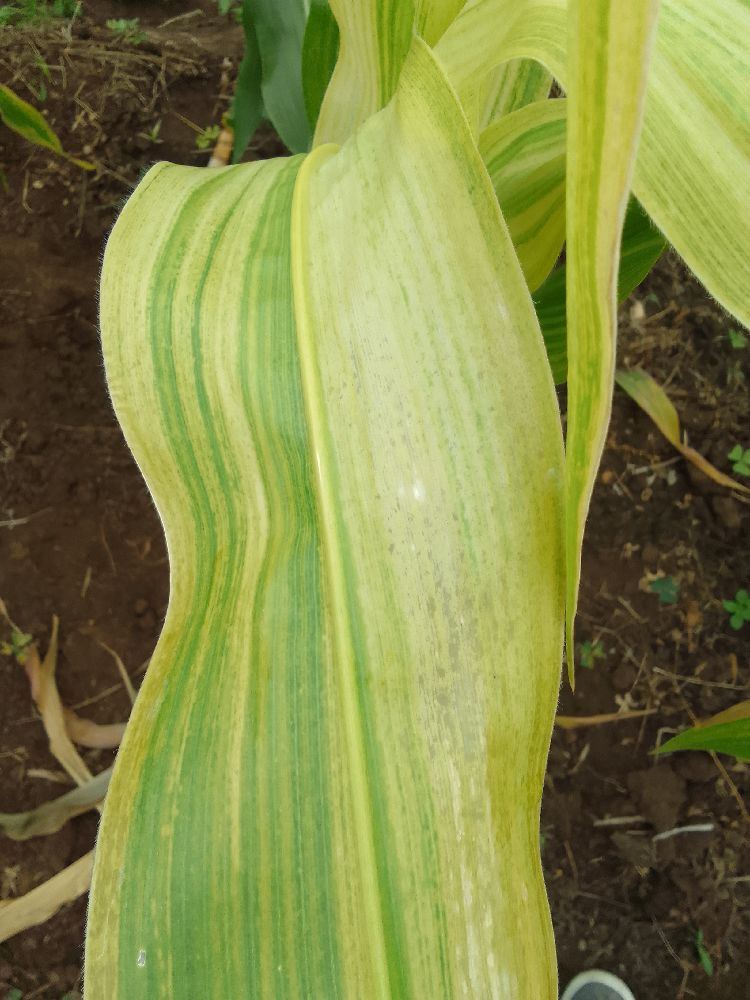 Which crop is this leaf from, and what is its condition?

maize, maize lethal necrosis
